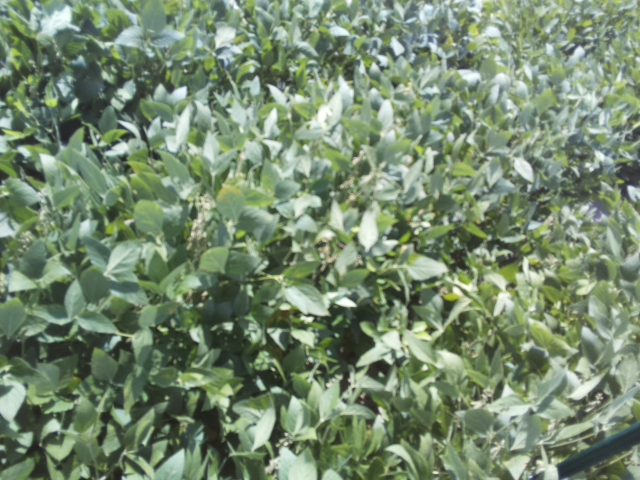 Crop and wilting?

soybean, moderate turgor loss in upper canopy
